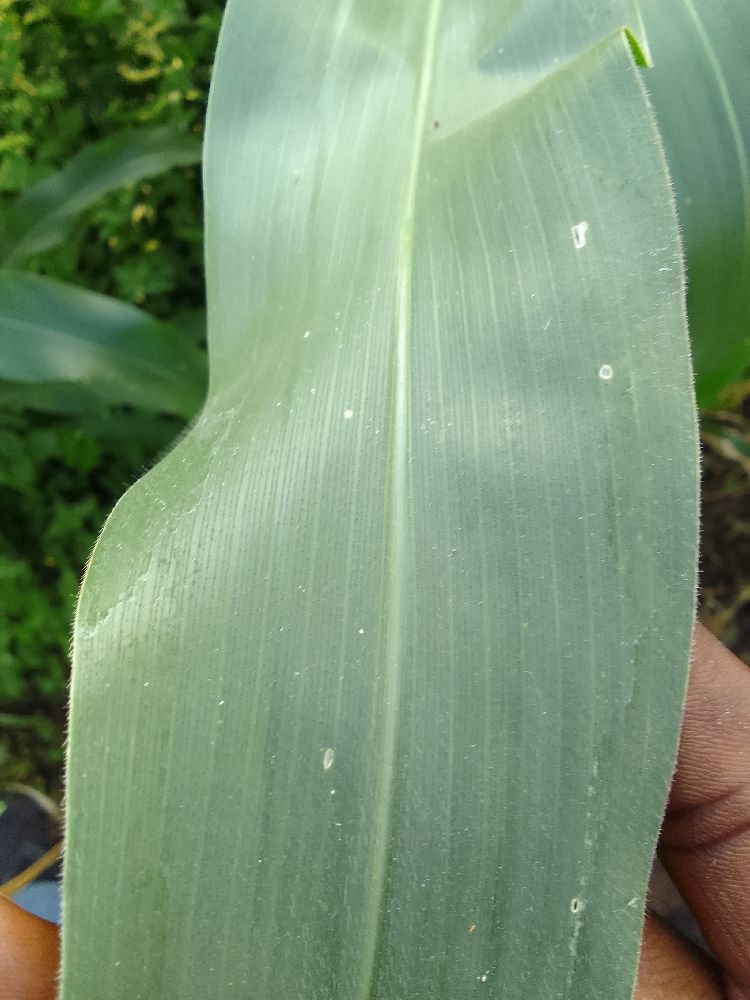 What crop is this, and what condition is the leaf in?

maize, healthy
